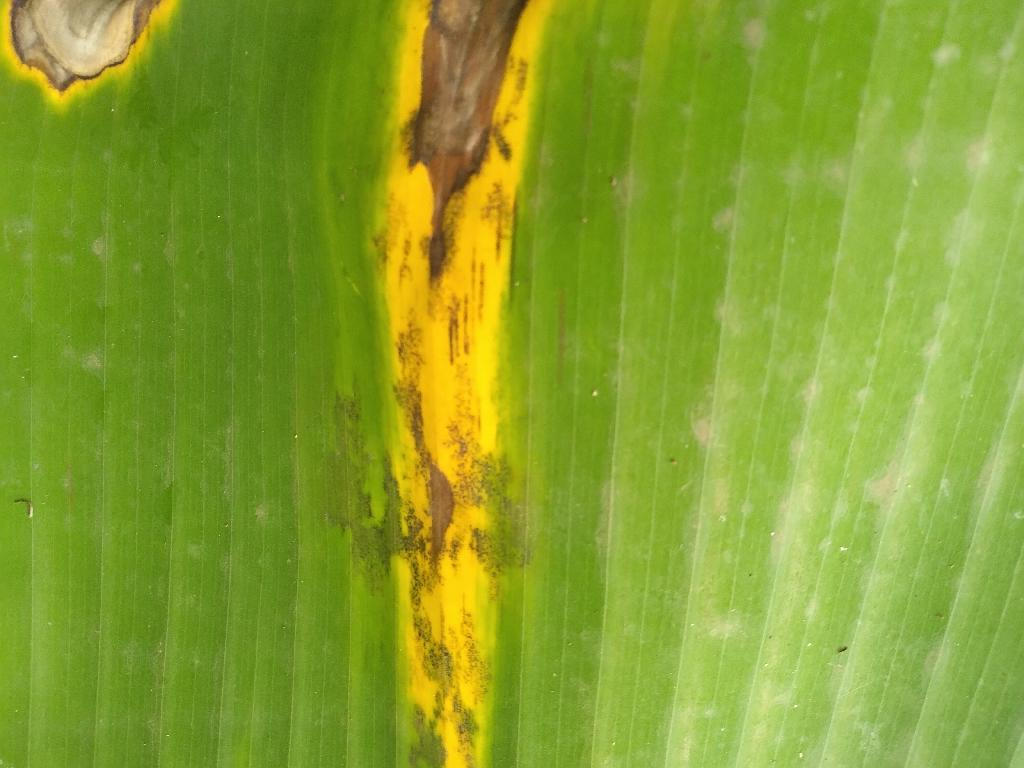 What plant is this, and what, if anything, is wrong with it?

banana, black sigatoka
